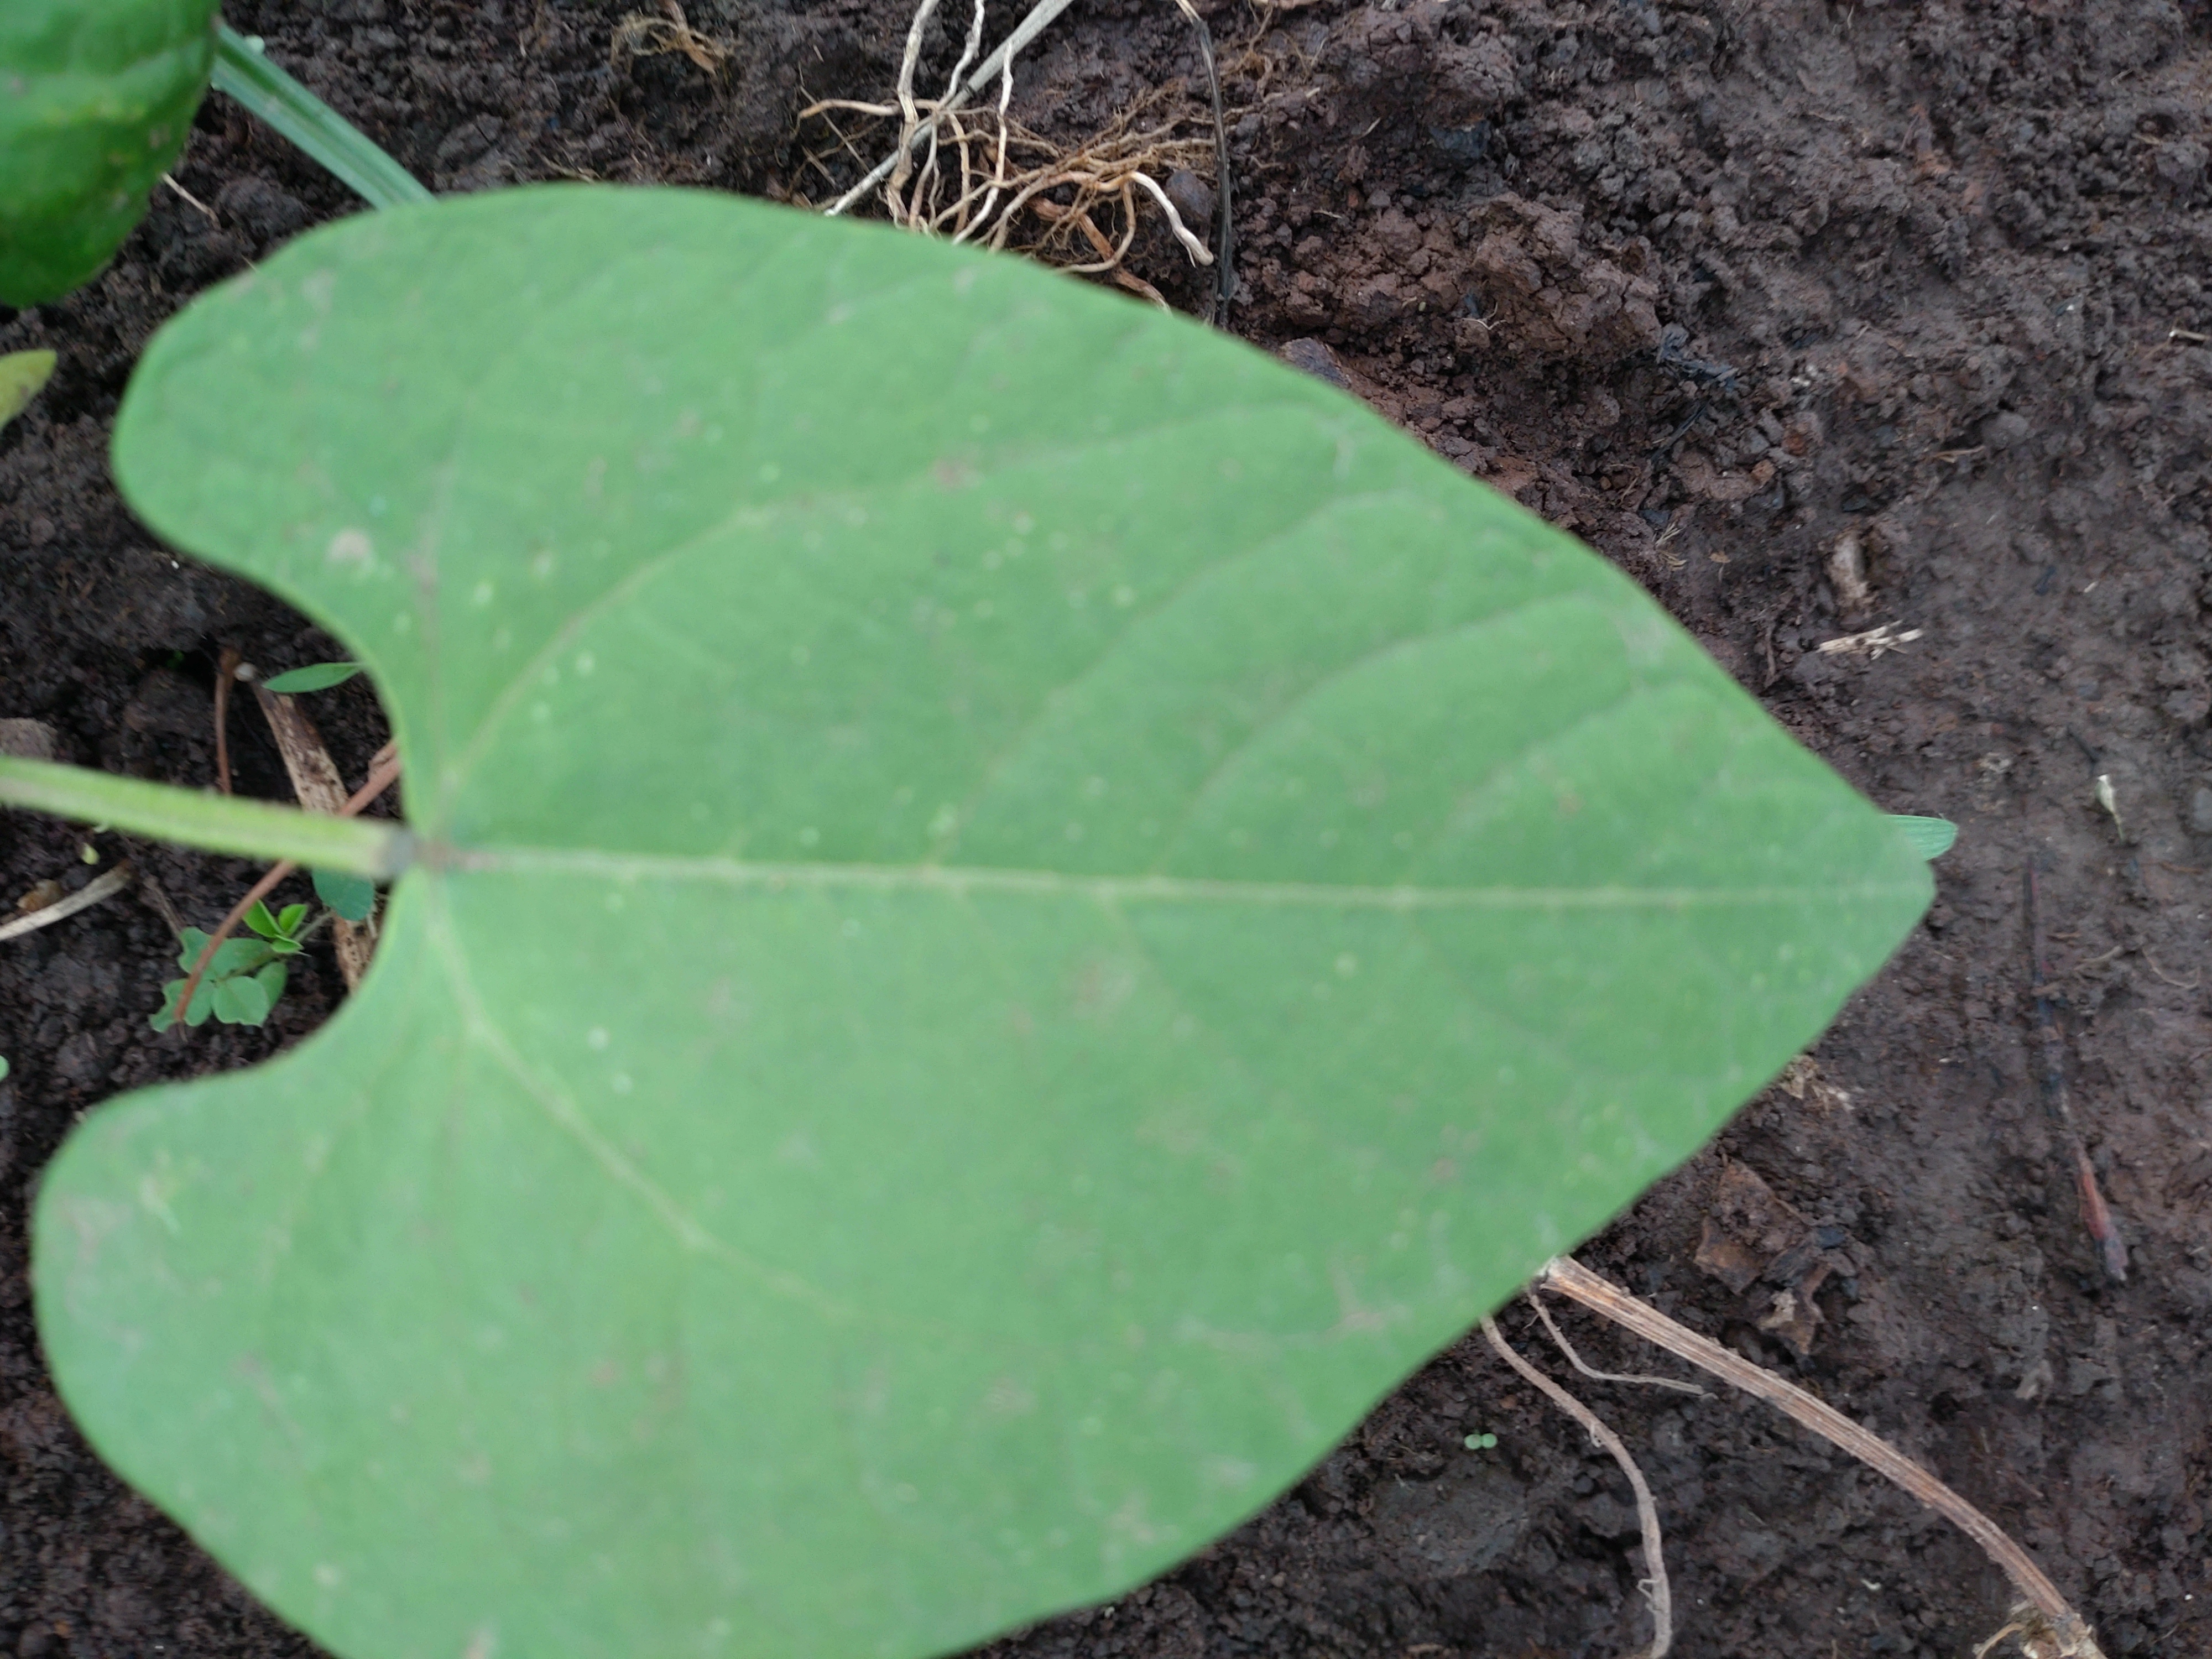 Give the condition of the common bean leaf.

healthy
